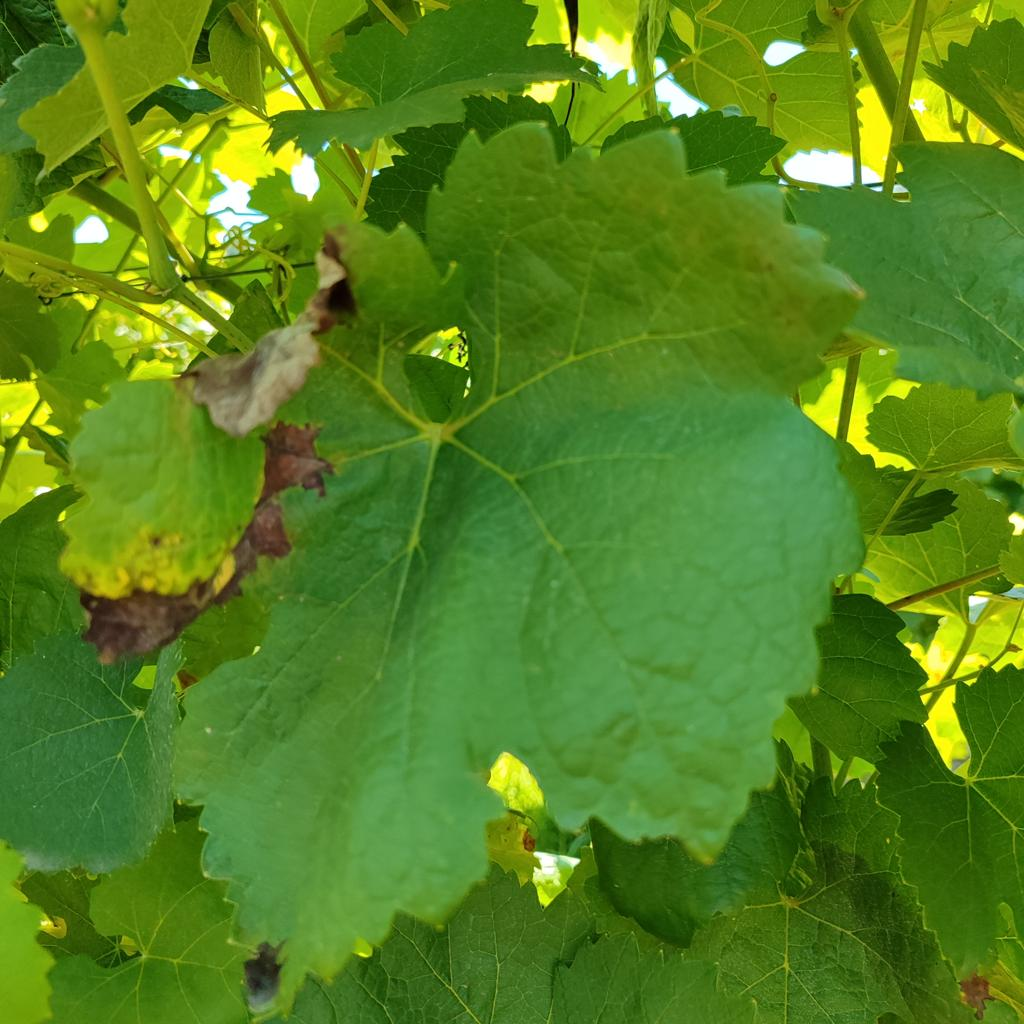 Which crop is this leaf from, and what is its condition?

grapevine, downy mildew
